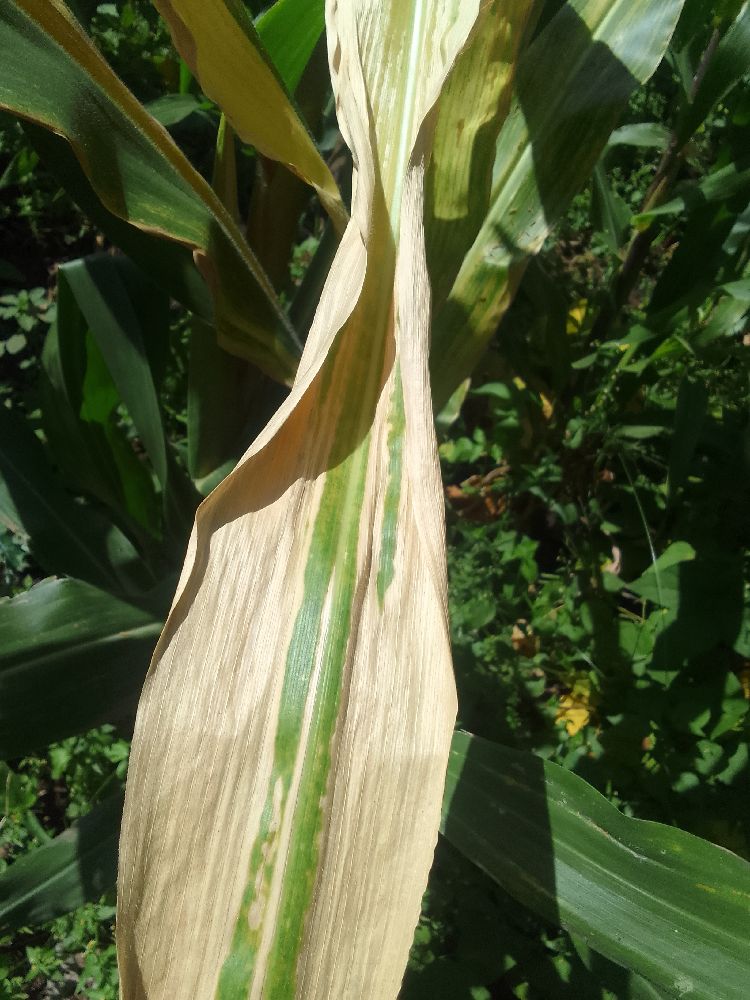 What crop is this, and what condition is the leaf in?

maize, maize lethal necrosis
